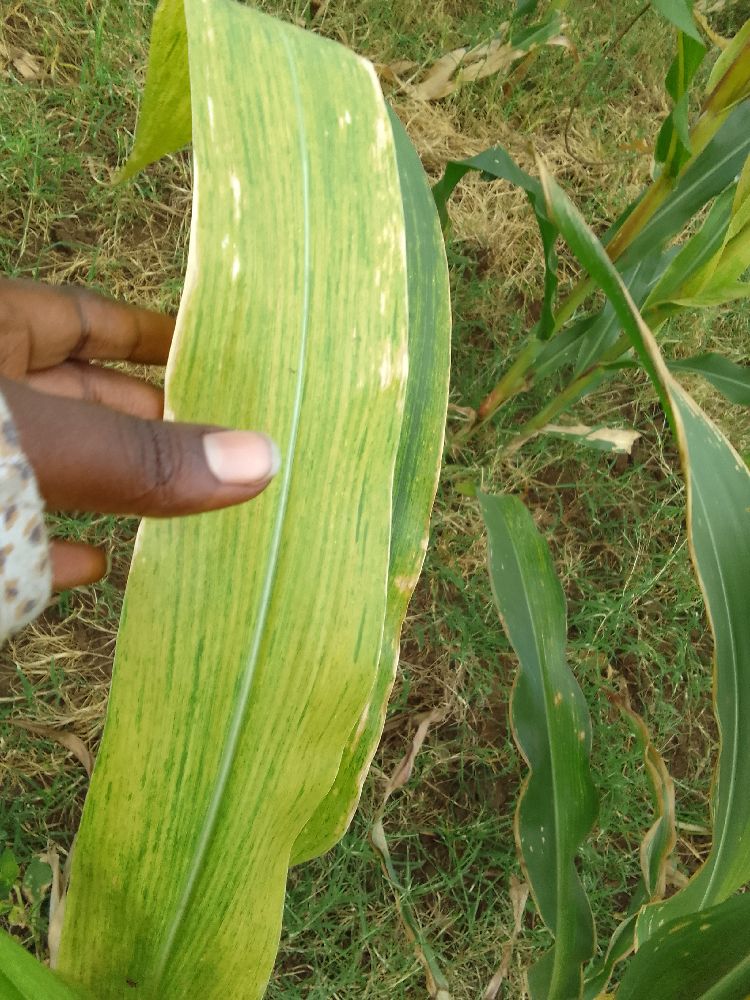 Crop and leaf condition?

maize, maize lethal necrosis
